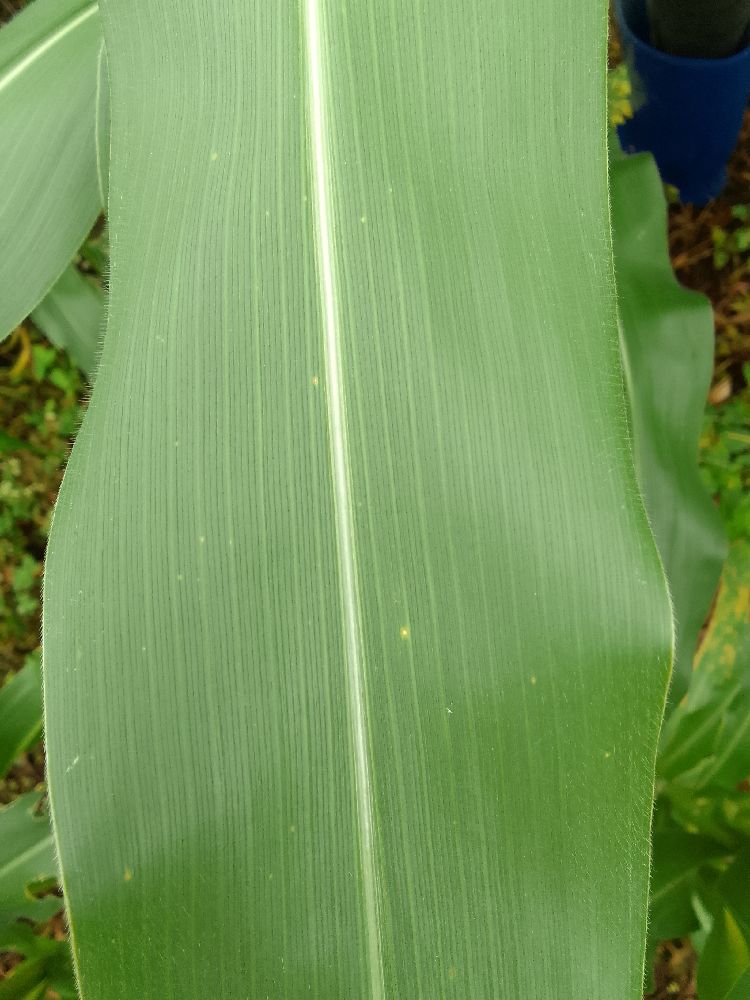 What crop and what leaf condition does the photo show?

maize, healthy
